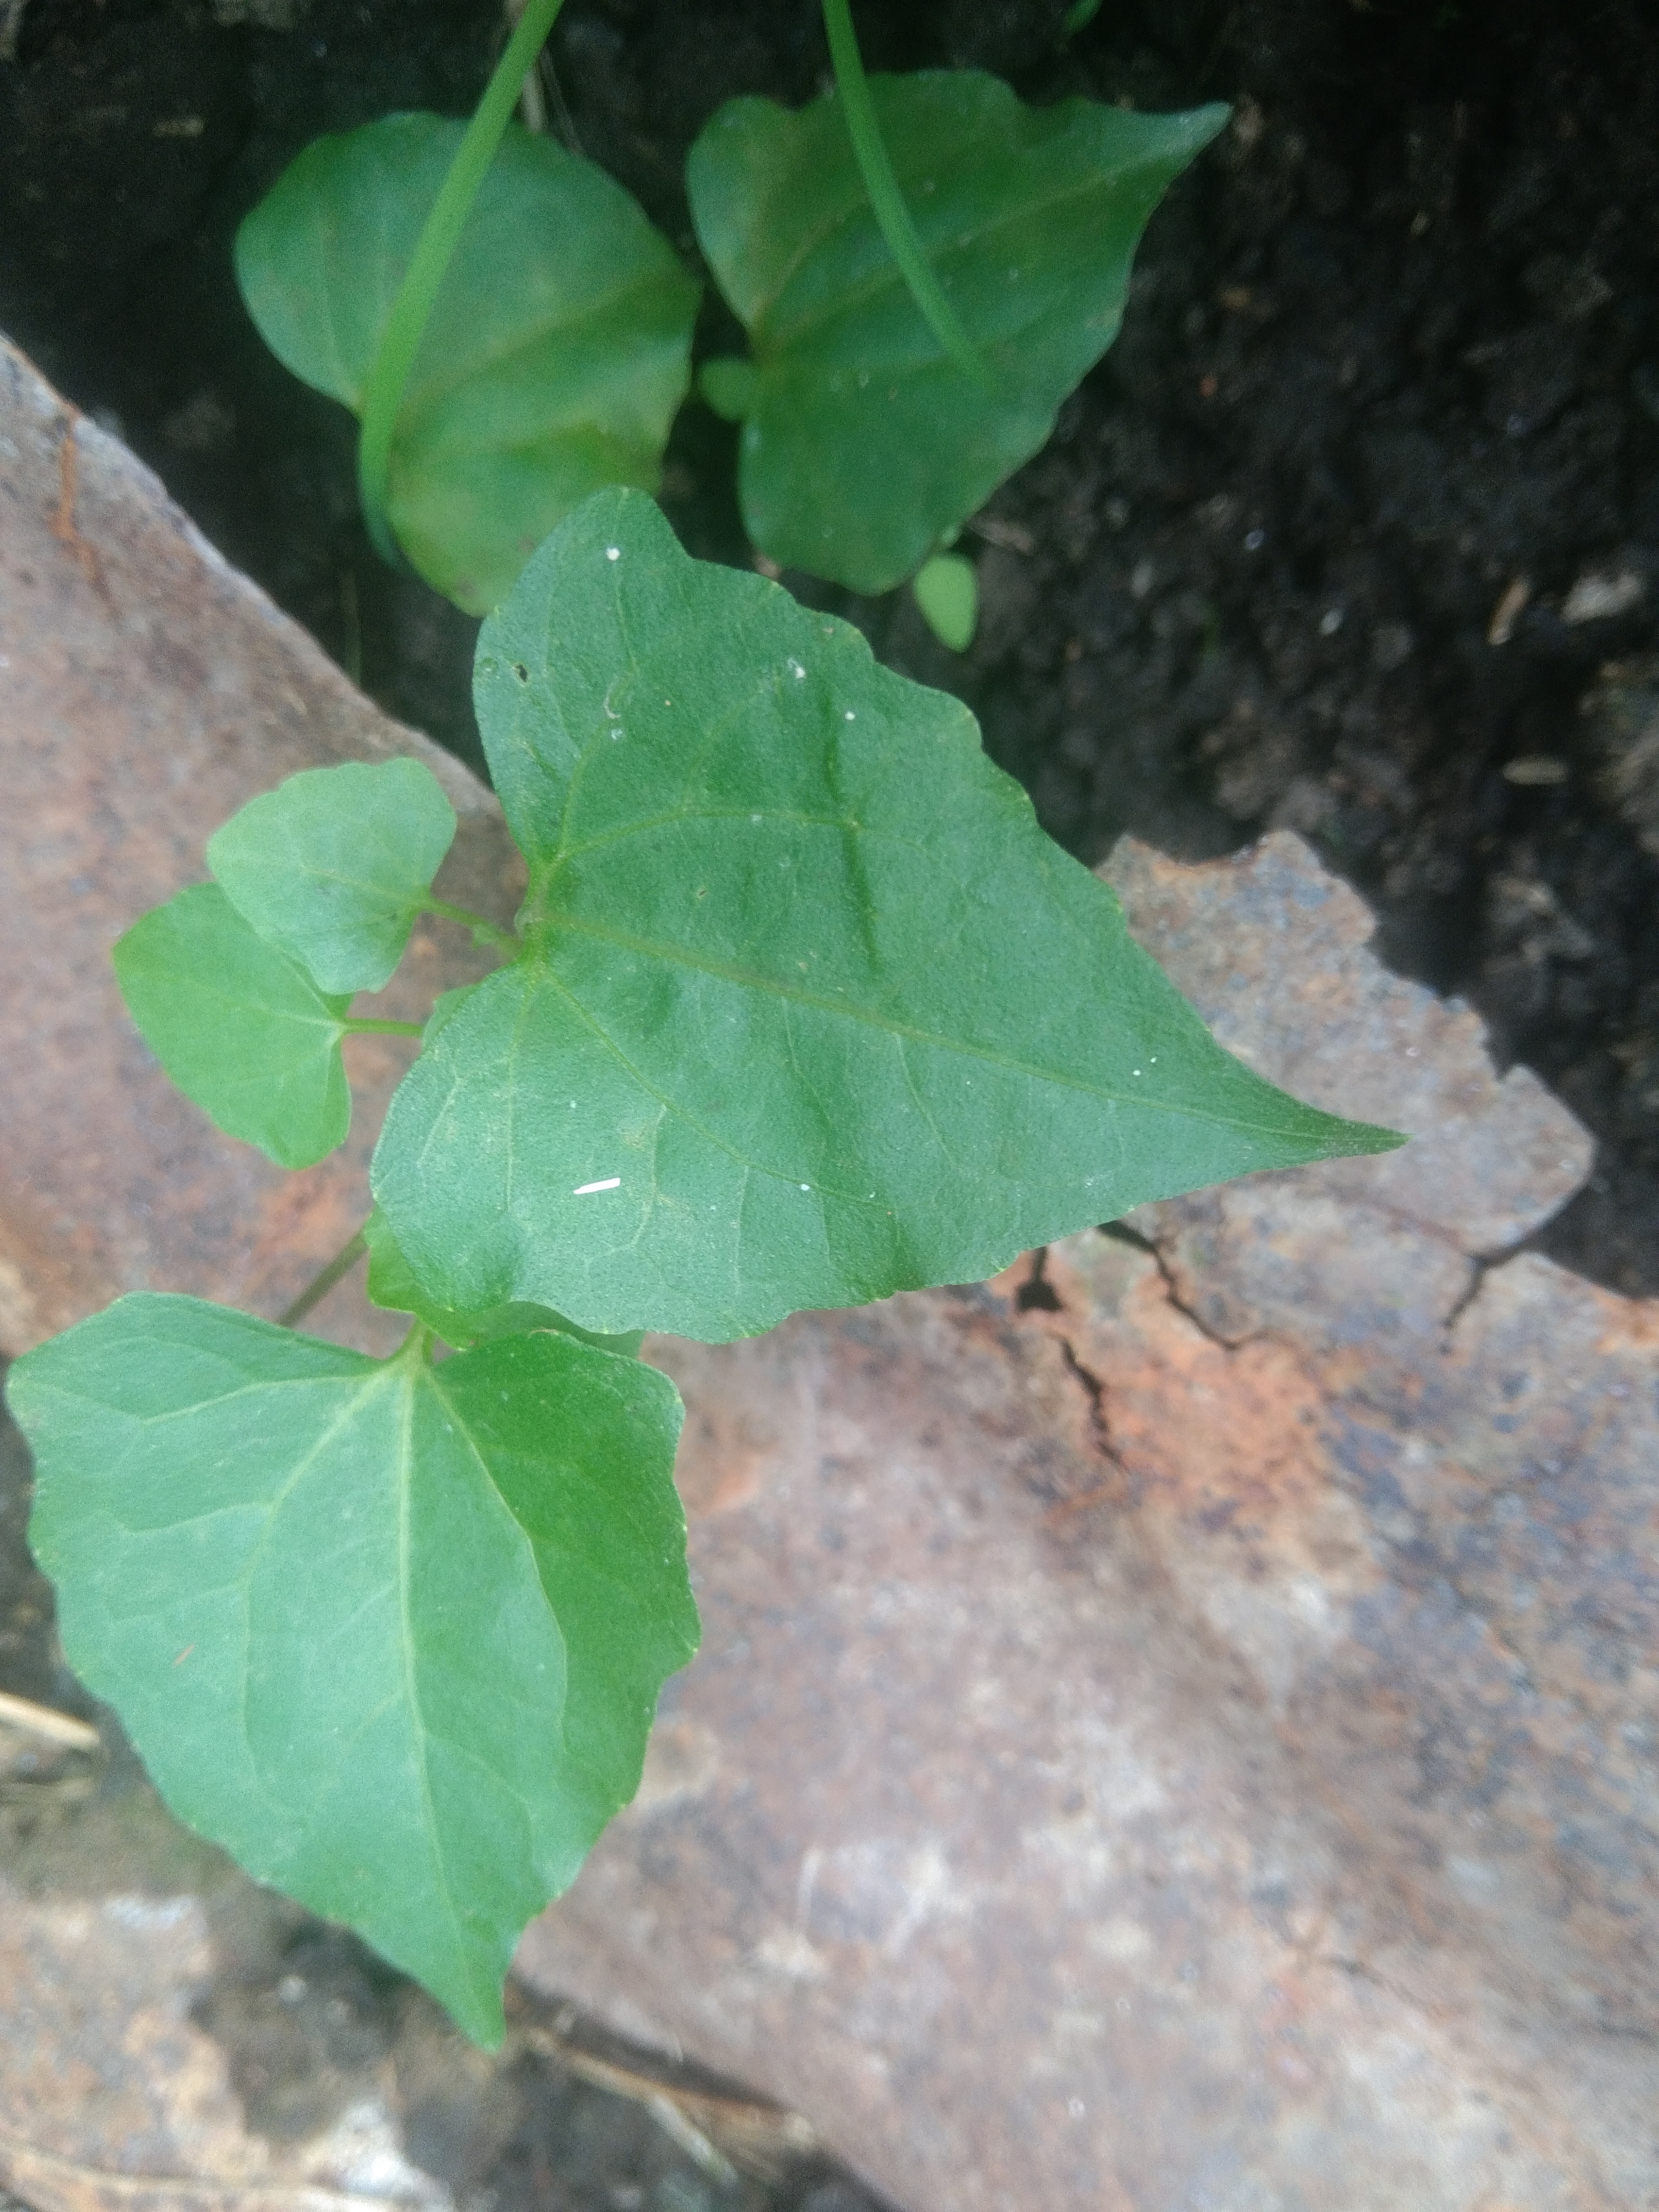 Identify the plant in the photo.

bitter vine
